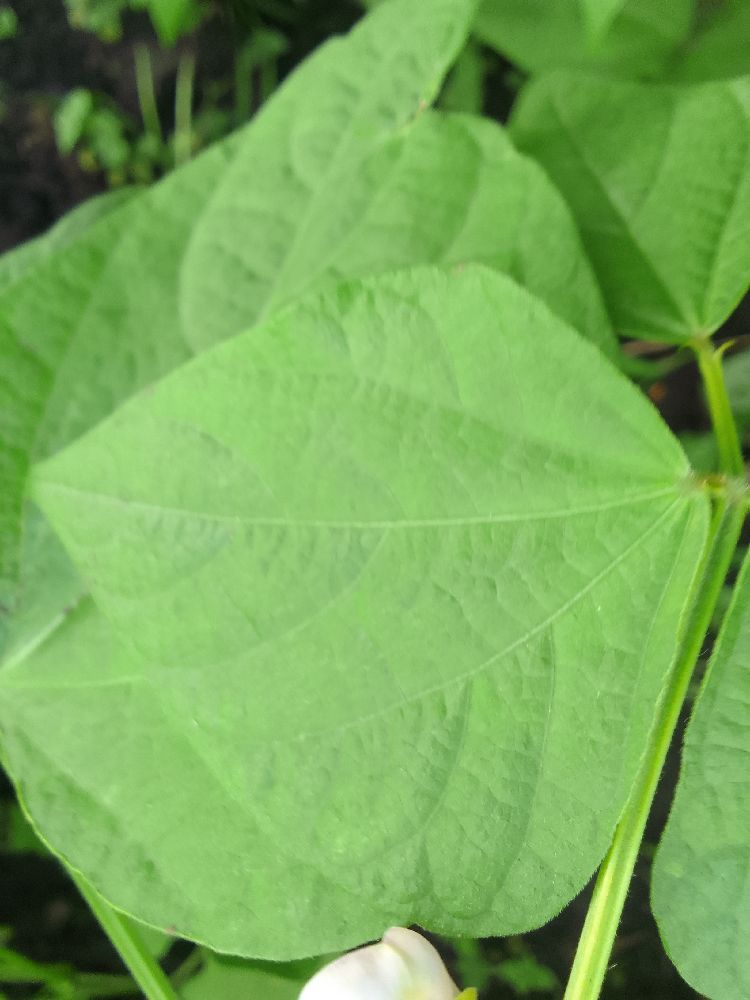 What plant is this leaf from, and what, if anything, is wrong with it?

common bean, healthy
